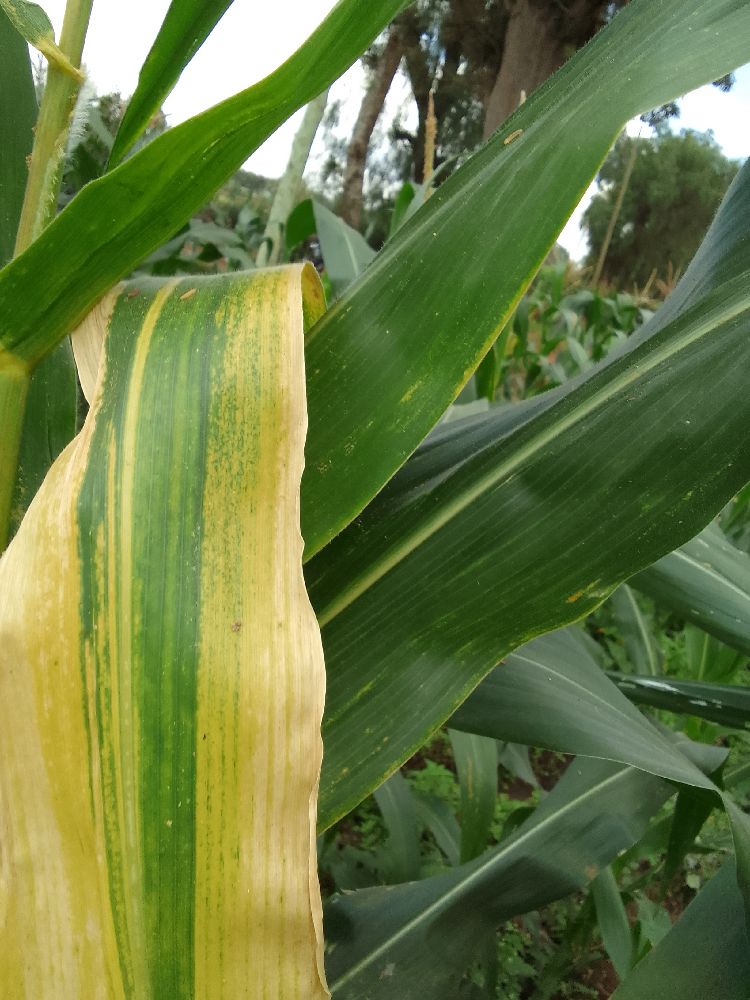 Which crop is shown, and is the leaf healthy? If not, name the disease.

maize, maize lethal necrosis
